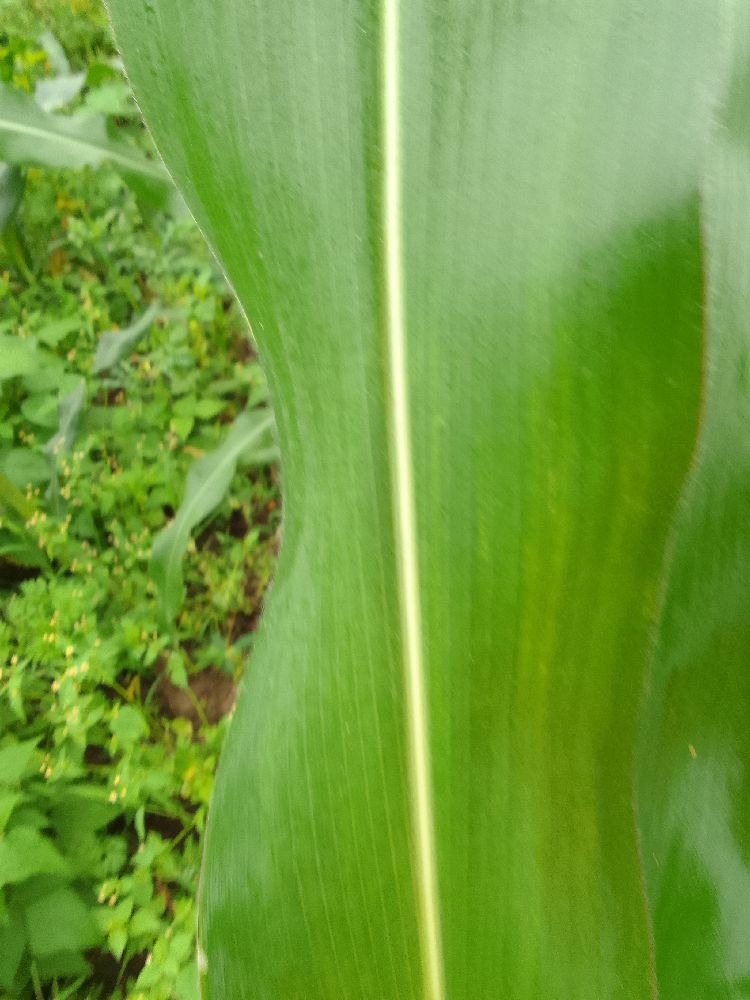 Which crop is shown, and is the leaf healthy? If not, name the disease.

maize, healthy
